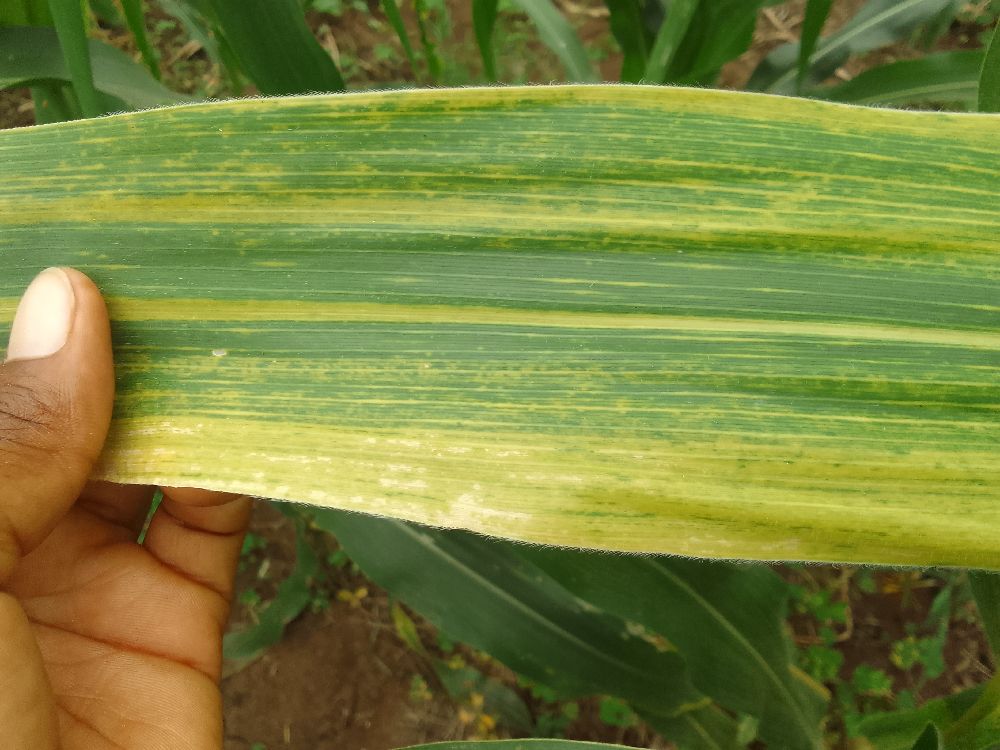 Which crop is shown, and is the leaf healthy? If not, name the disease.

maize, maize lethal necrosis
